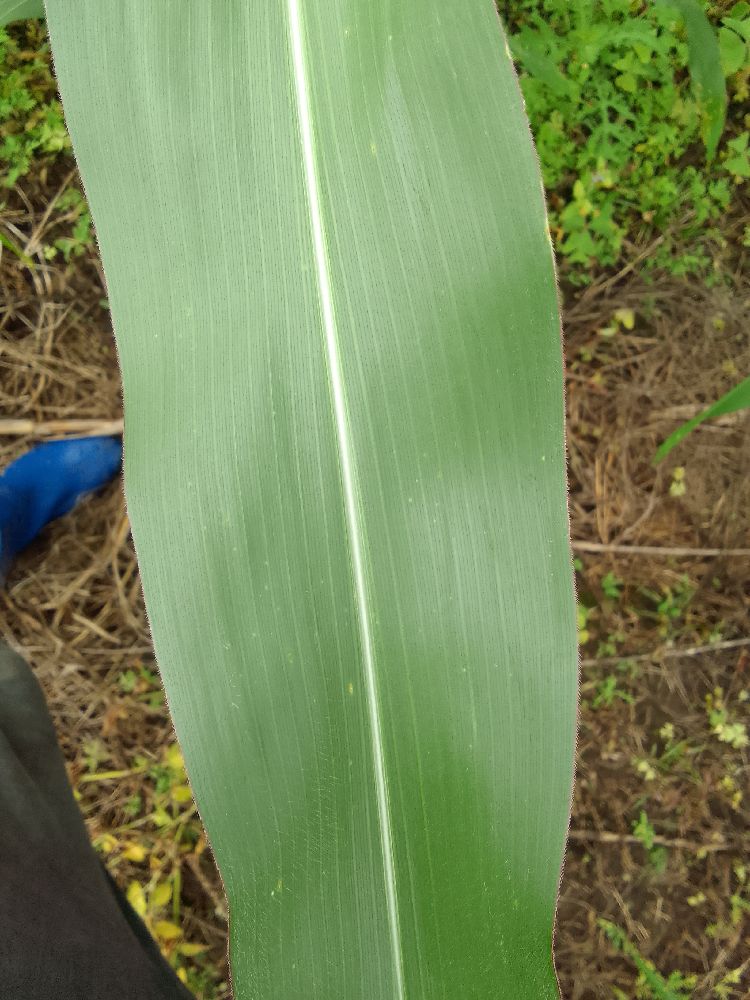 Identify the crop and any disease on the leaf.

maize, healthy
